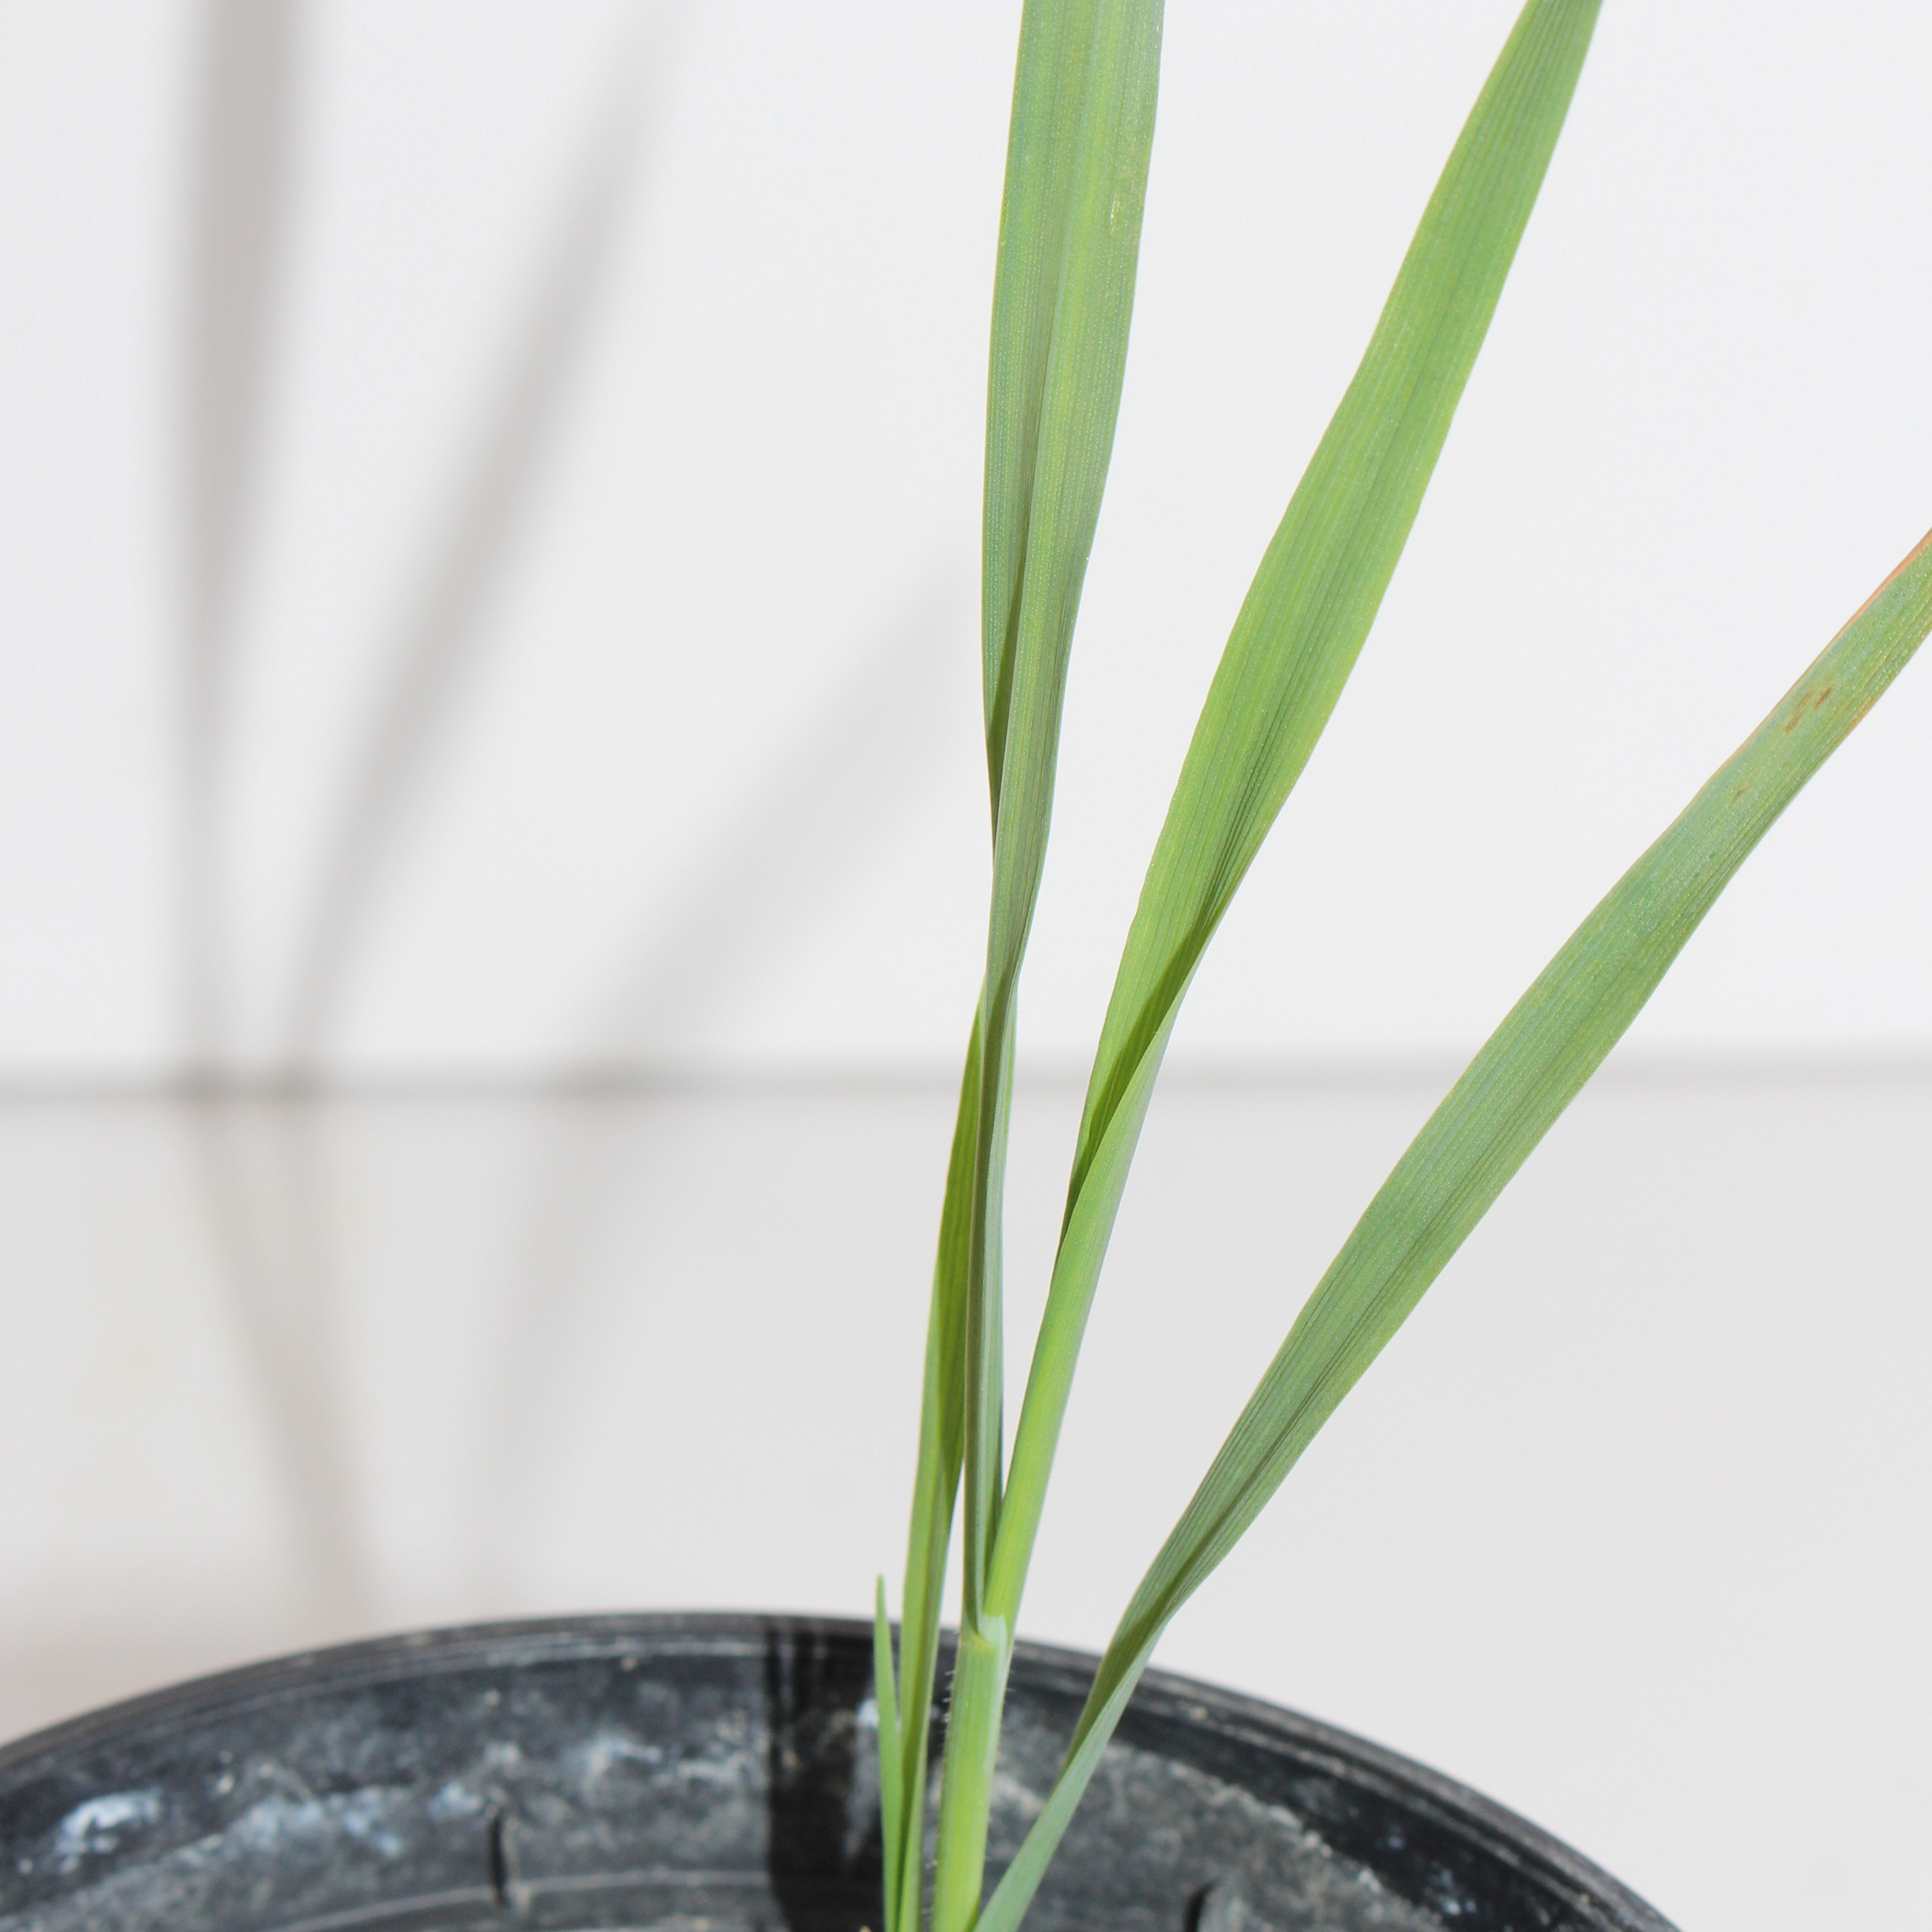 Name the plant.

Avena sterilis
